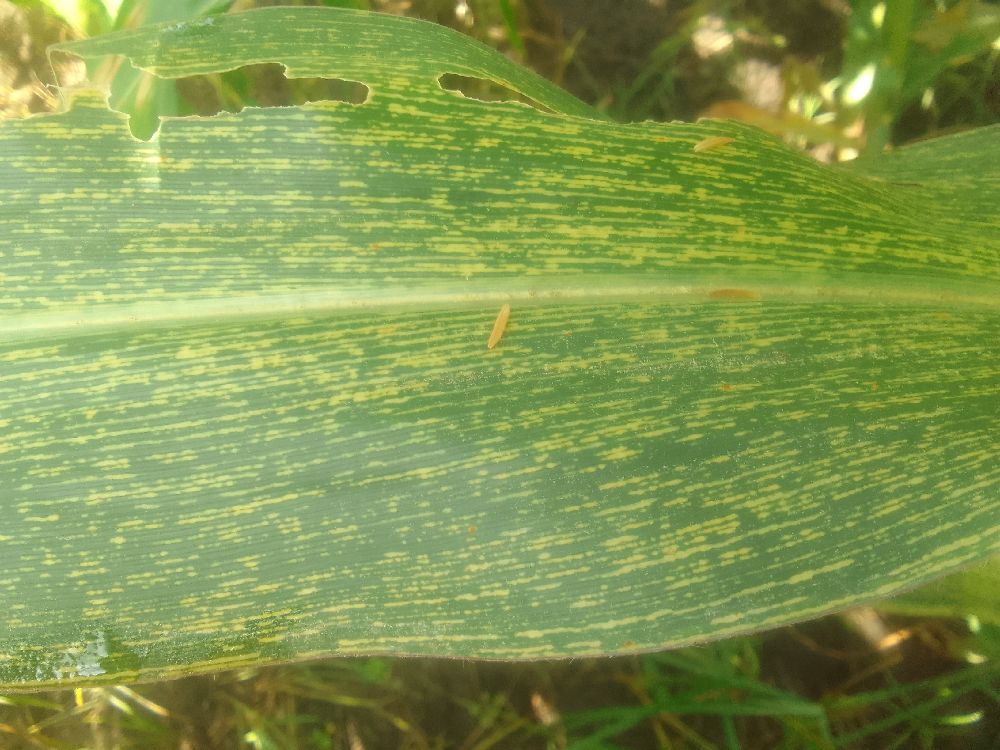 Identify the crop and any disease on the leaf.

maize, maize streak virus
